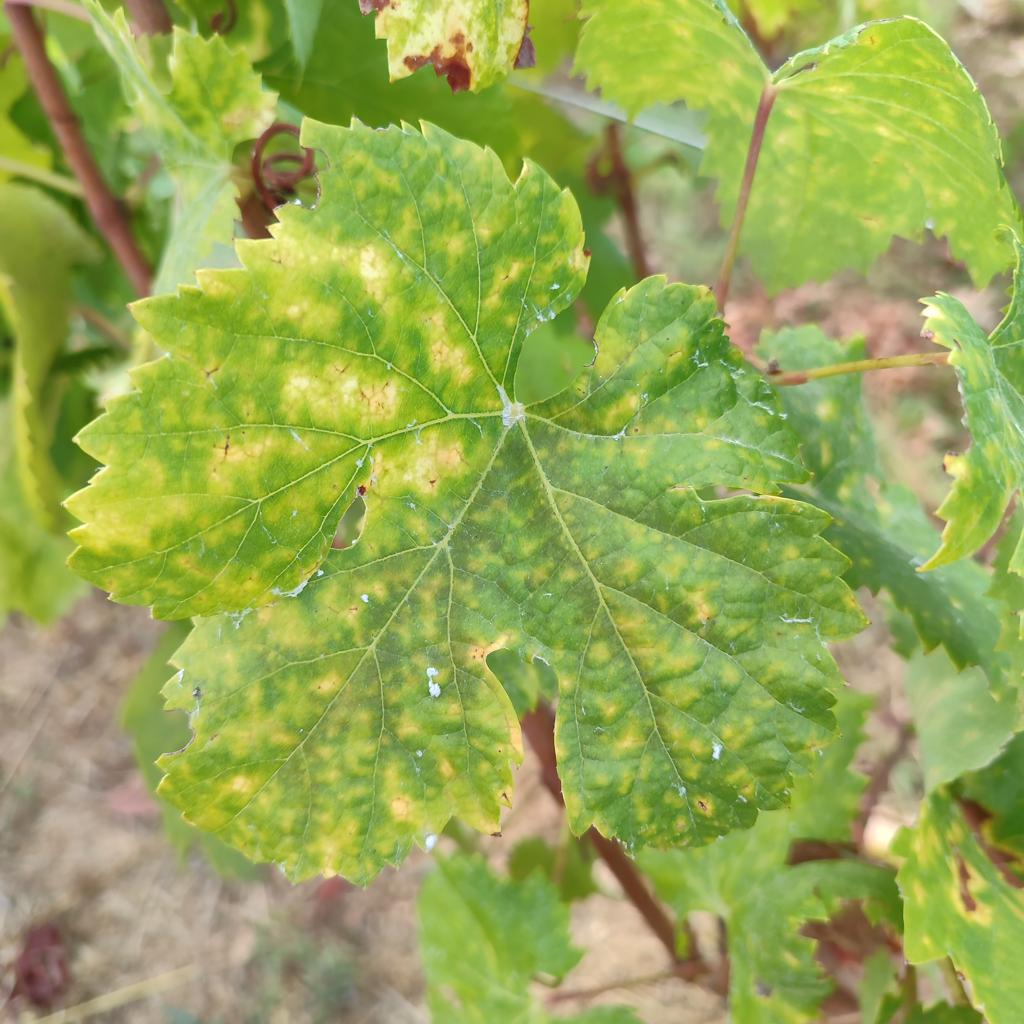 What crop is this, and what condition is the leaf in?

grapevine, esca complex
